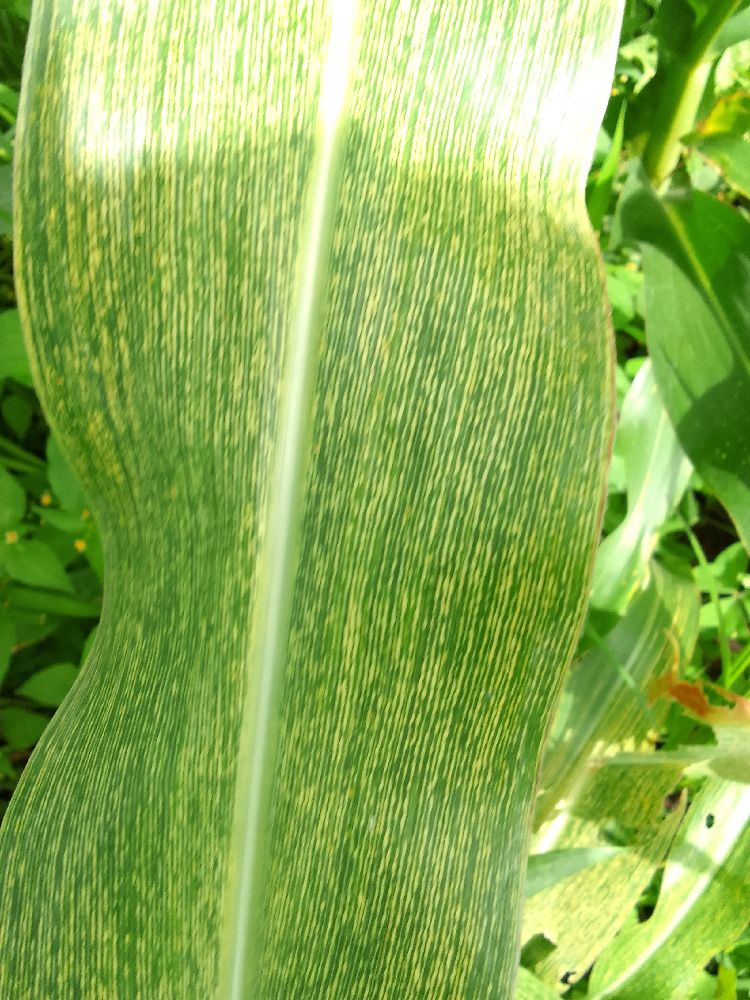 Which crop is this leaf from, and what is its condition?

maize, maize streak virus
